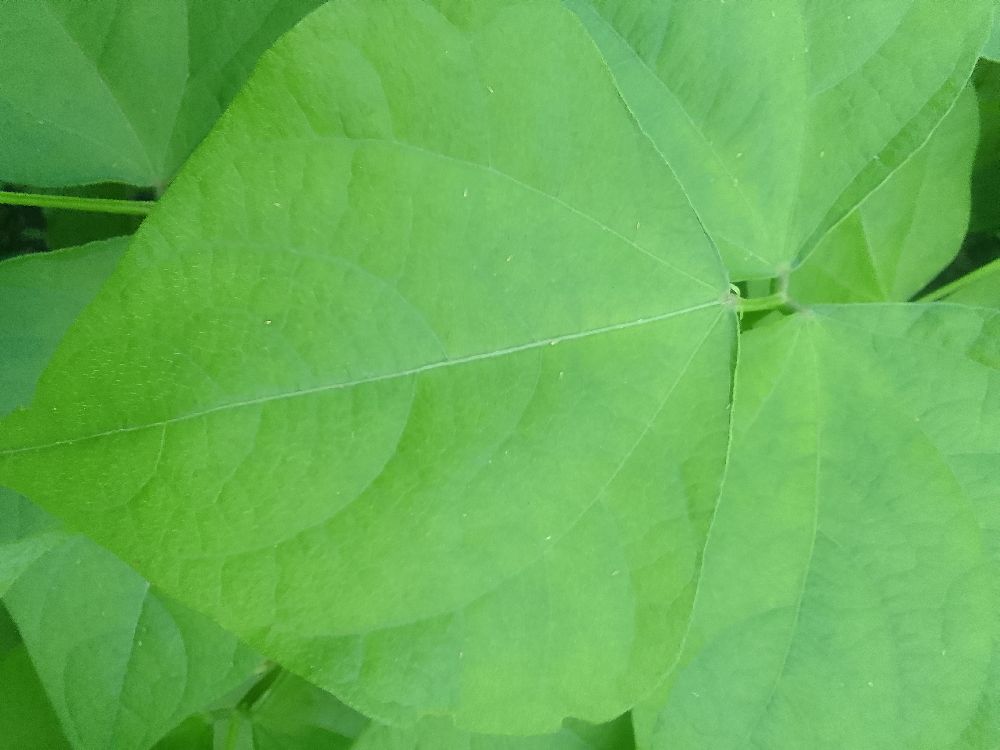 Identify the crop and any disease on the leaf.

common bean, healthy
